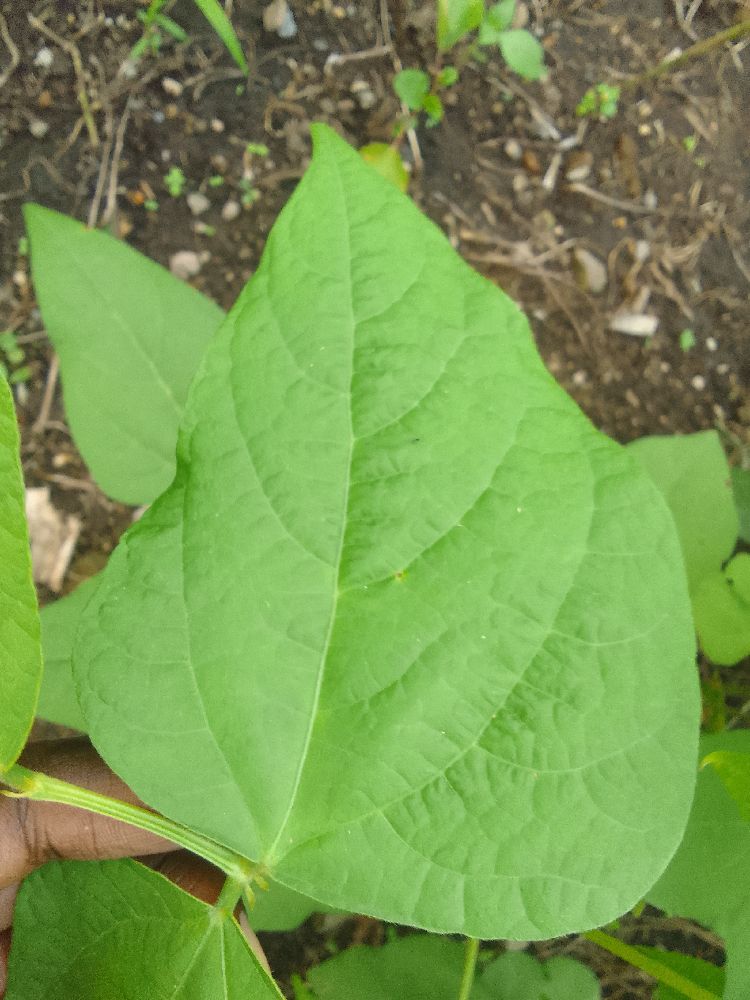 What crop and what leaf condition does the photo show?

common bean, healthy
